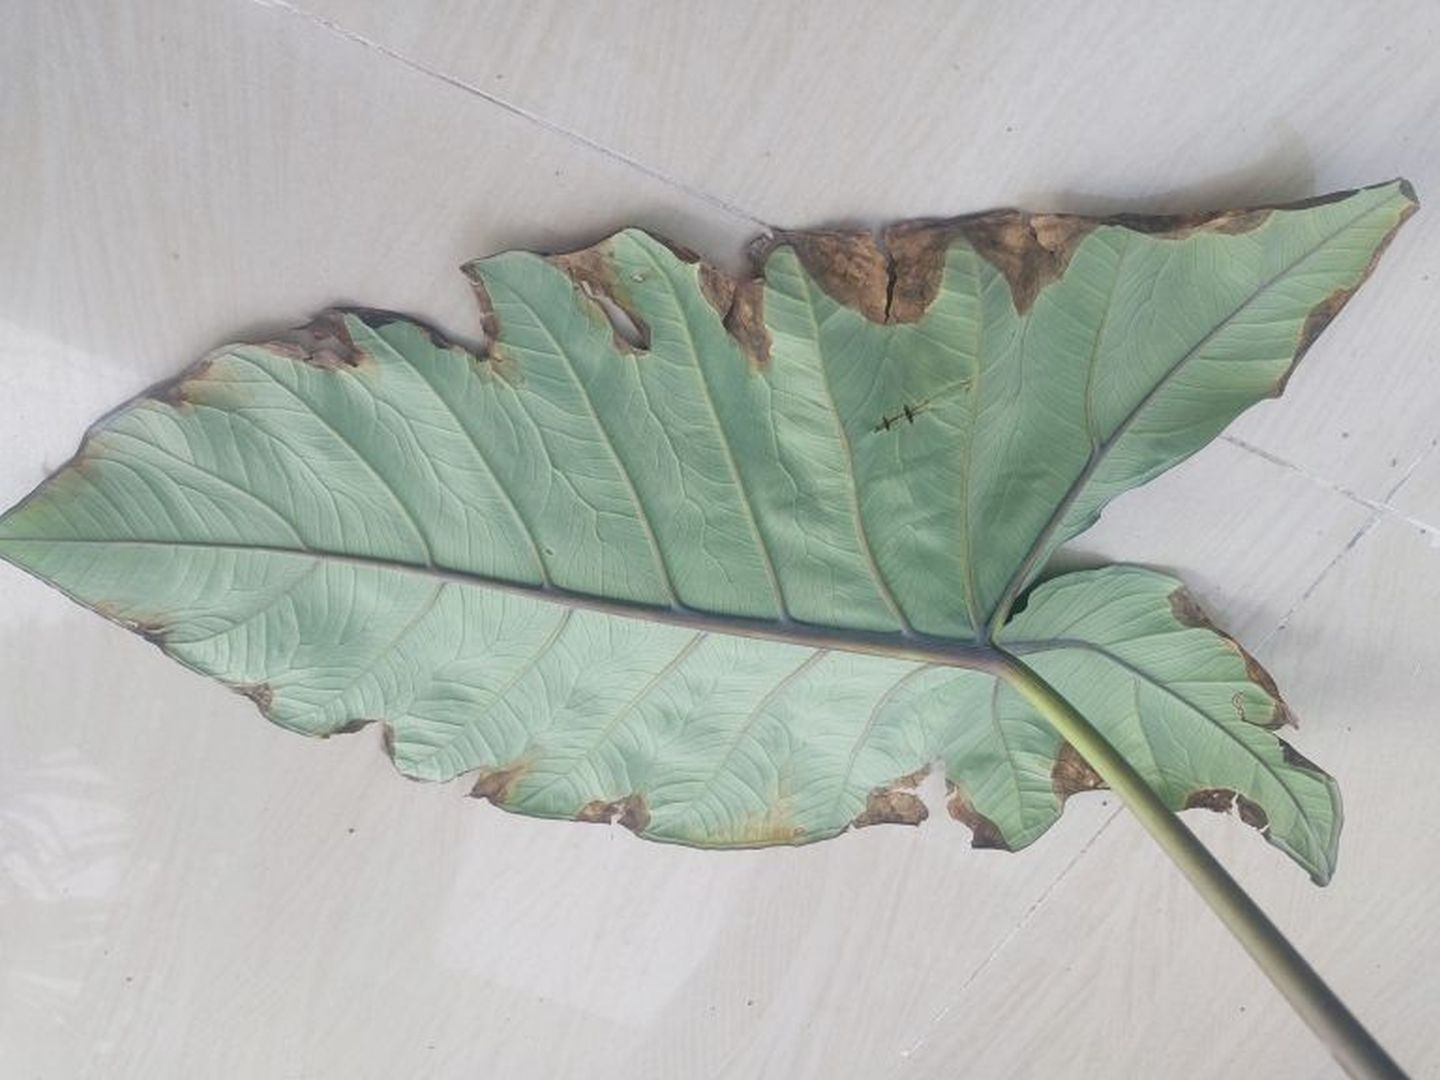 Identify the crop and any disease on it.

taro, leaf blight
